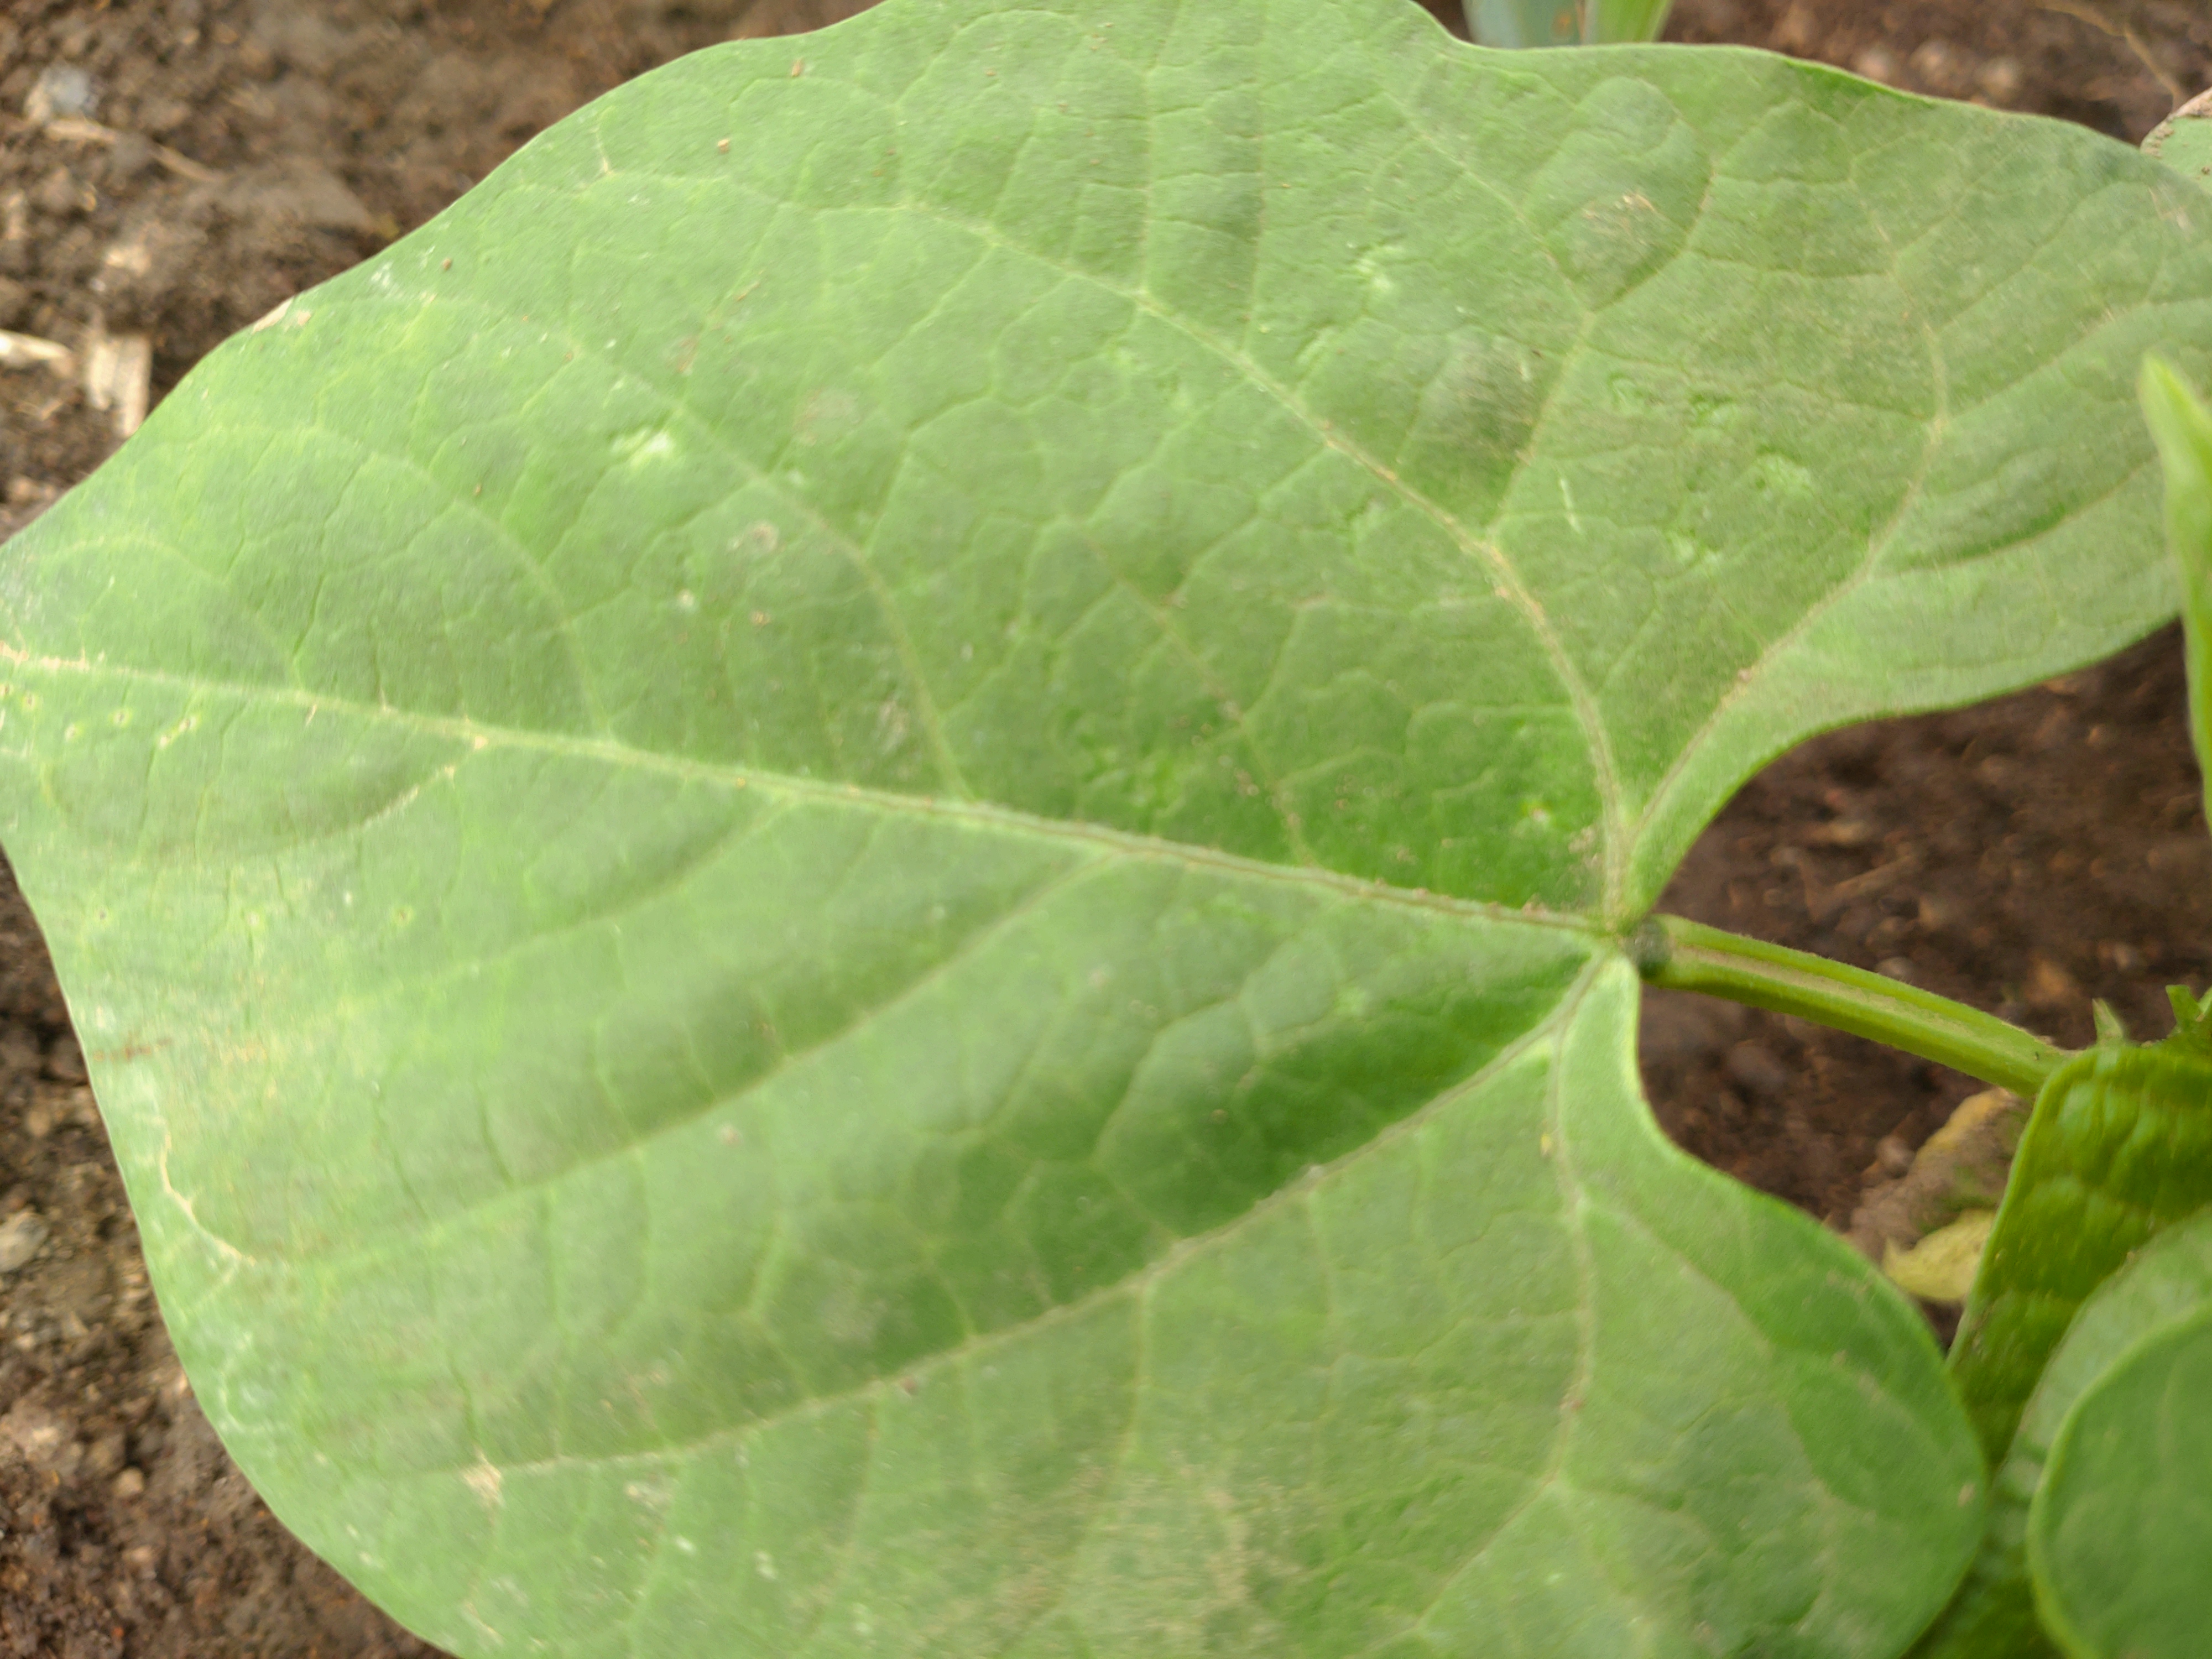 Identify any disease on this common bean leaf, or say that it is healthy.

healthy
